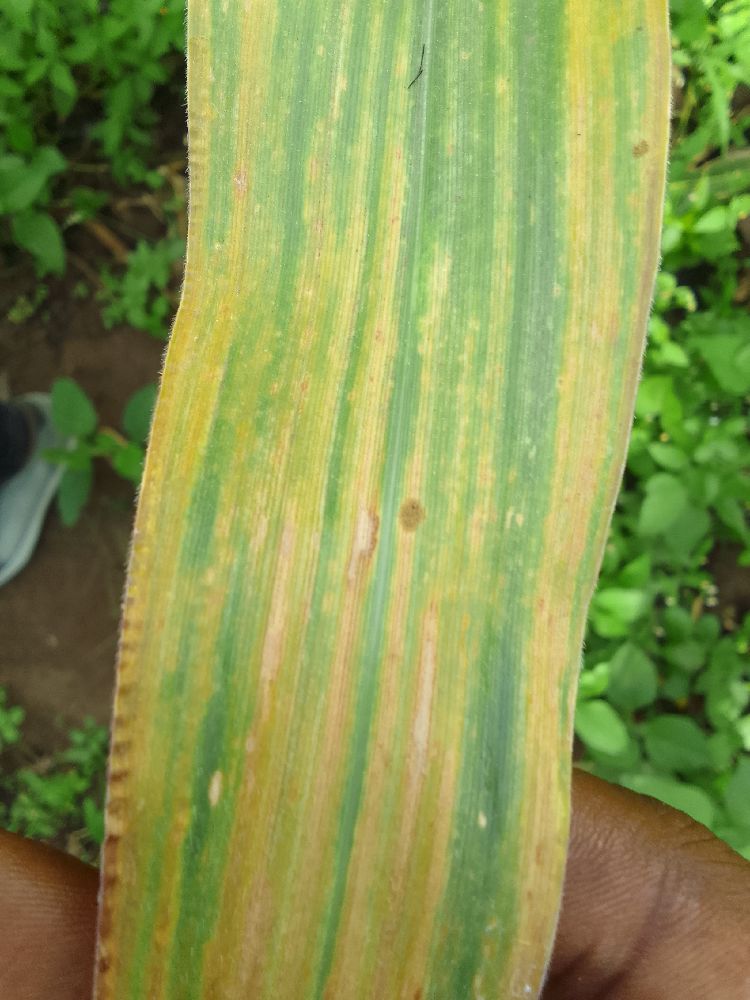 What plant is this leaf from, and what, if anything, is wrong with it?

maize, maize lethal necrosis
